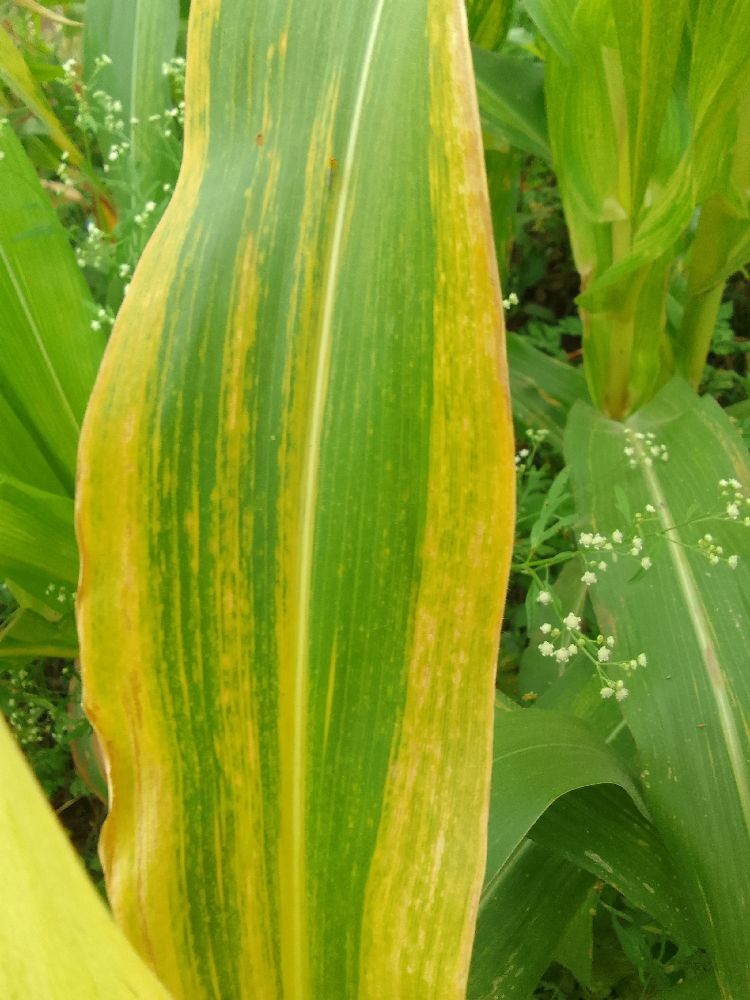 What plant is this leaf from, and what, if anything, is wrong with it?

maize, maize lethal necrosis
